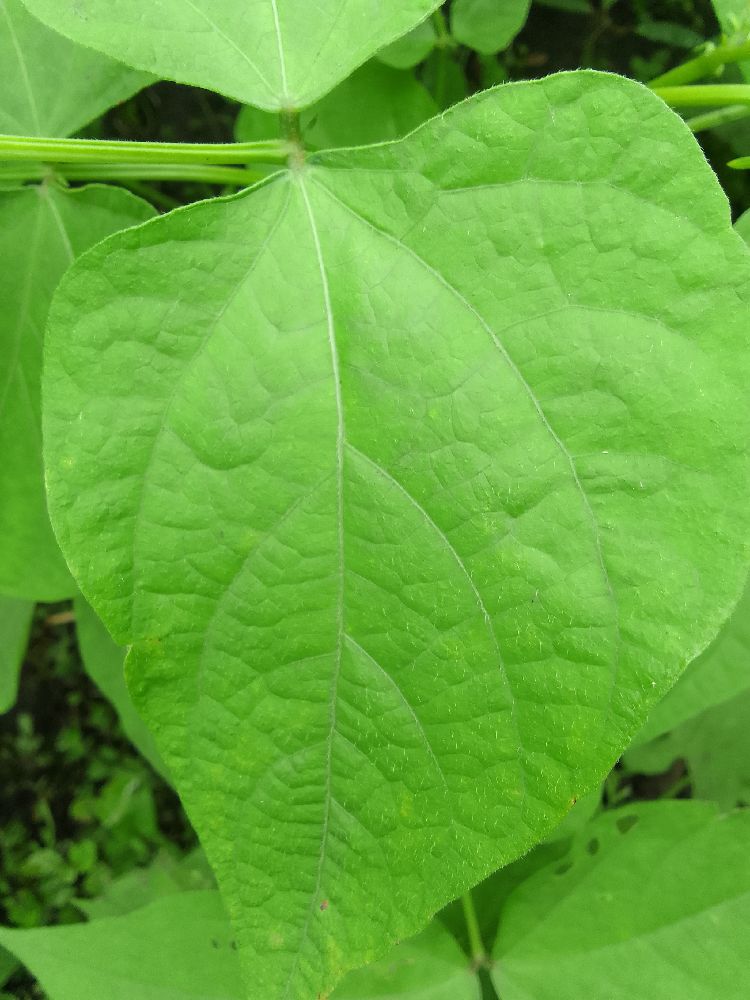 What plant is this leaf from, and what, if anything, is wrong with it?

common bean, healthy
